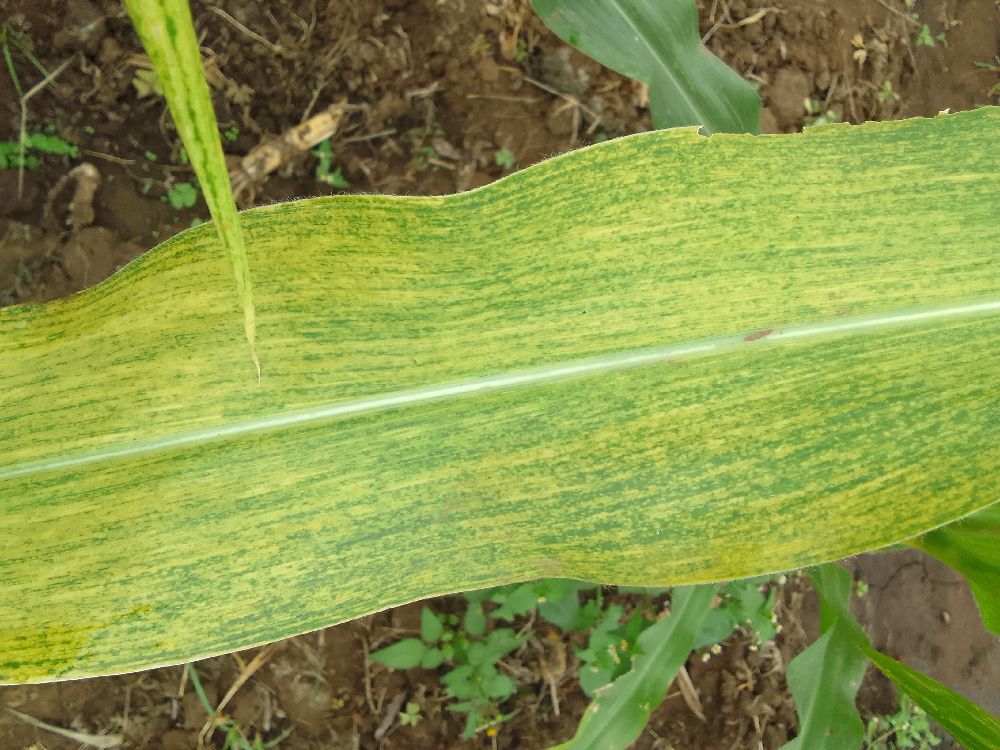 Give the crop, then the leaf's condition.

maize, maize lethal necrosis
